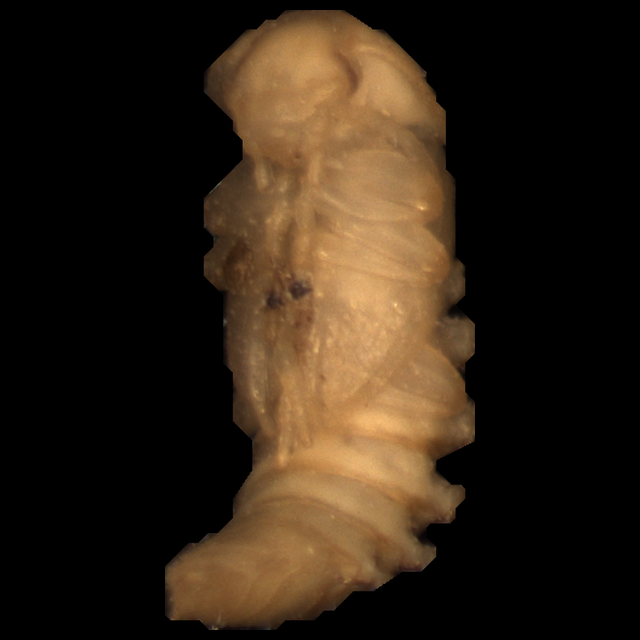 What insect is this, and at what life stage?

mealworm pupa
